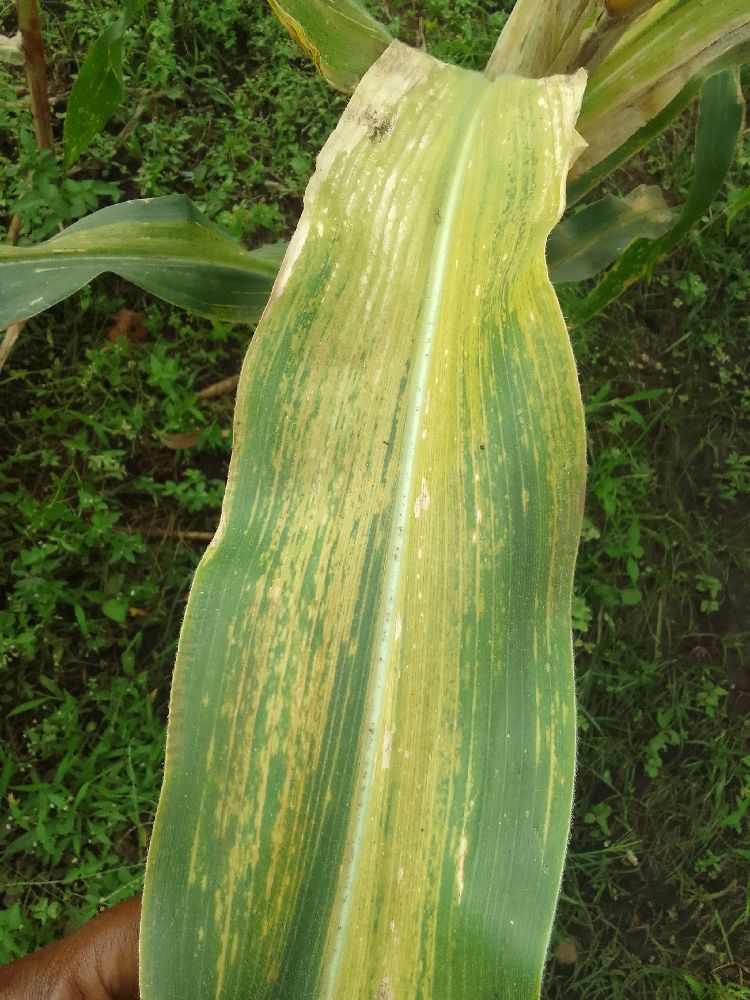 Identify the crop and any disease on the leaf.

maize, maize lethal necrosis
